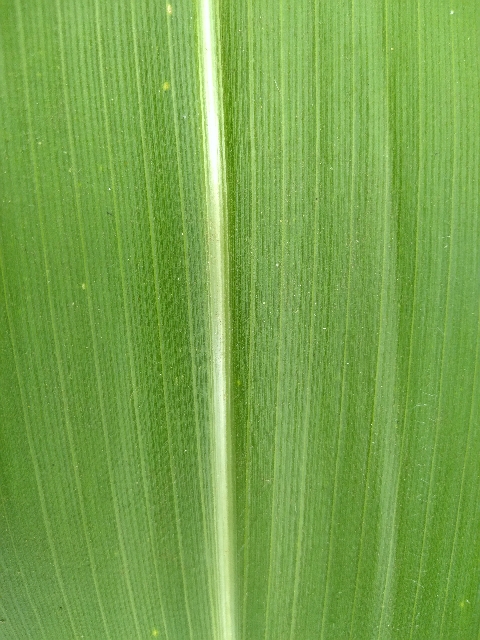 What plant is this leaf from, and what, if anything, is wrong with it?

maize, healthy
